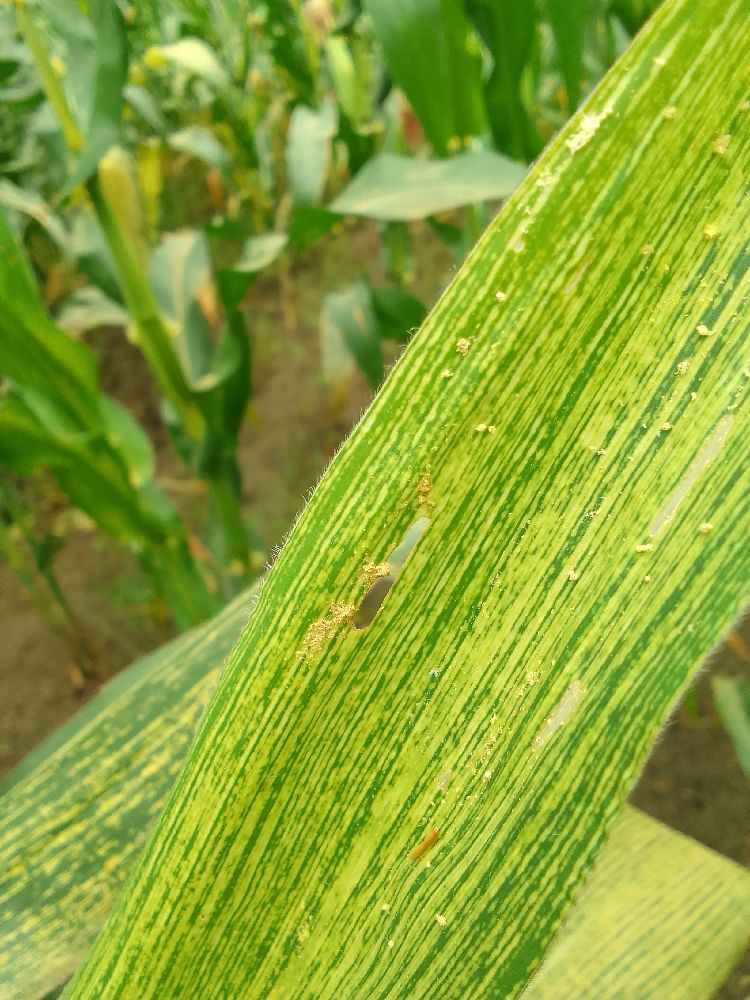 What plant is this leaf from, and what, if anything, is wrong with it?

maize, maize streak virus
